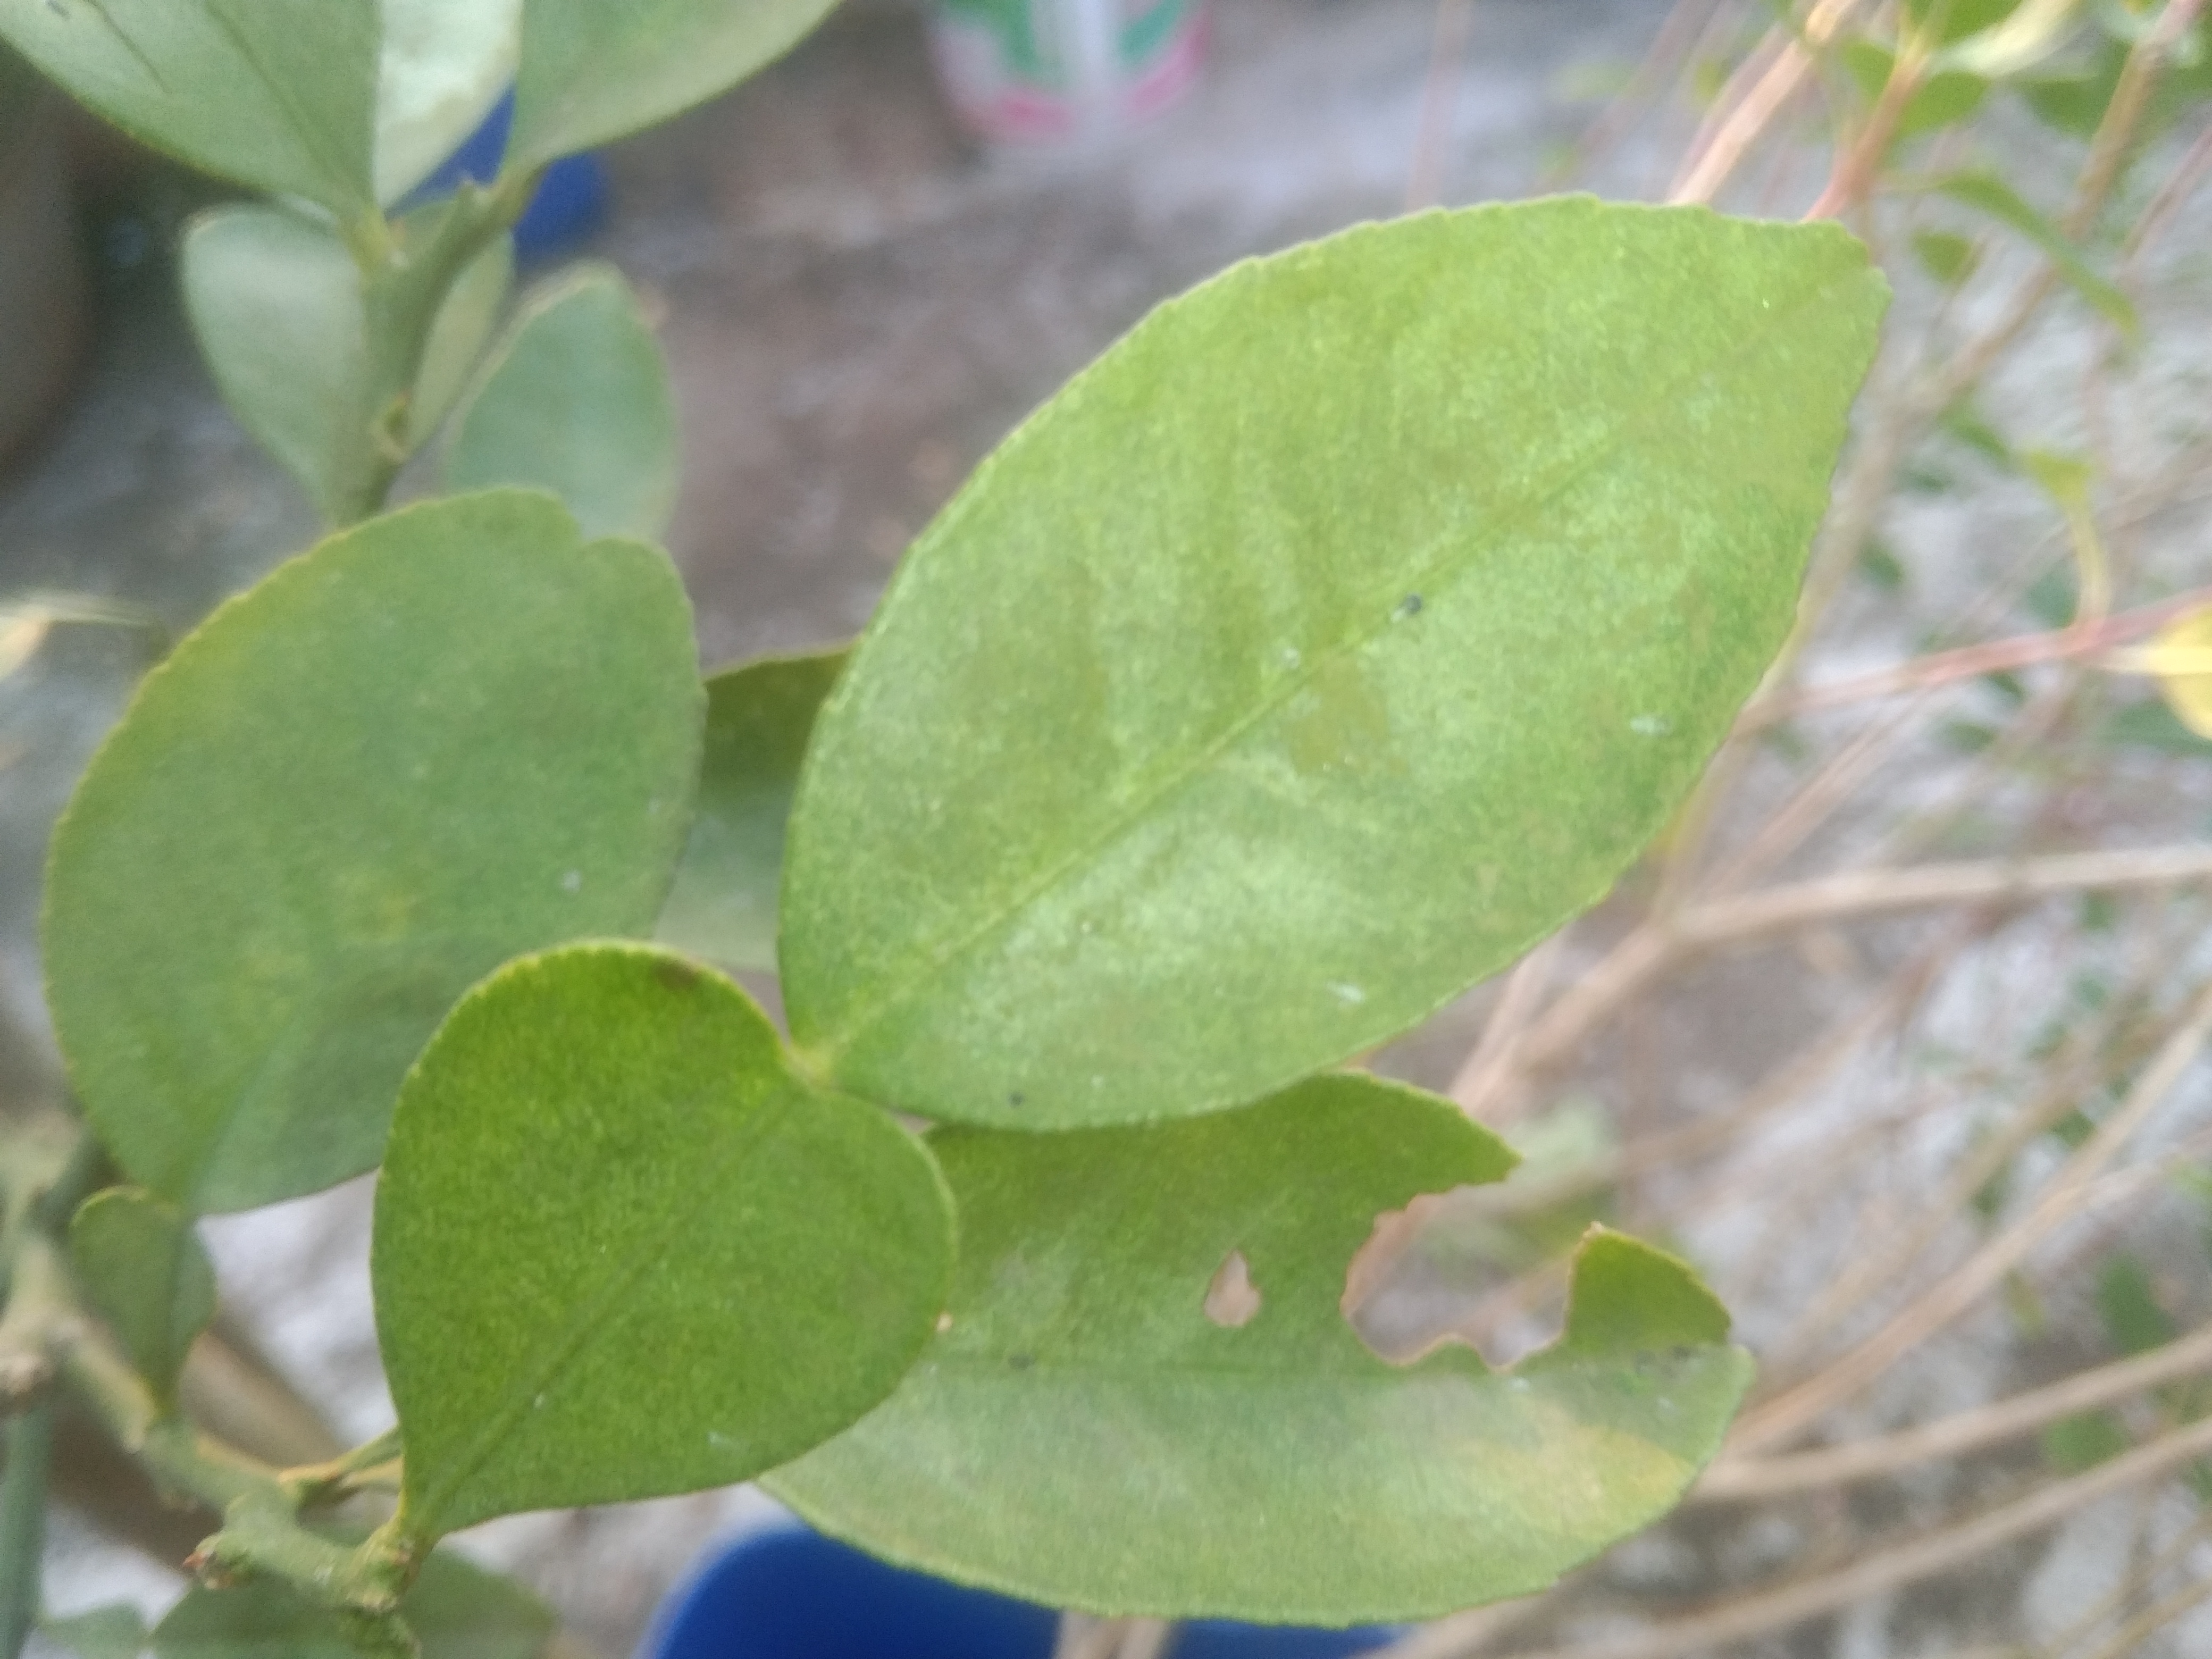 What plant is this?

lemon
